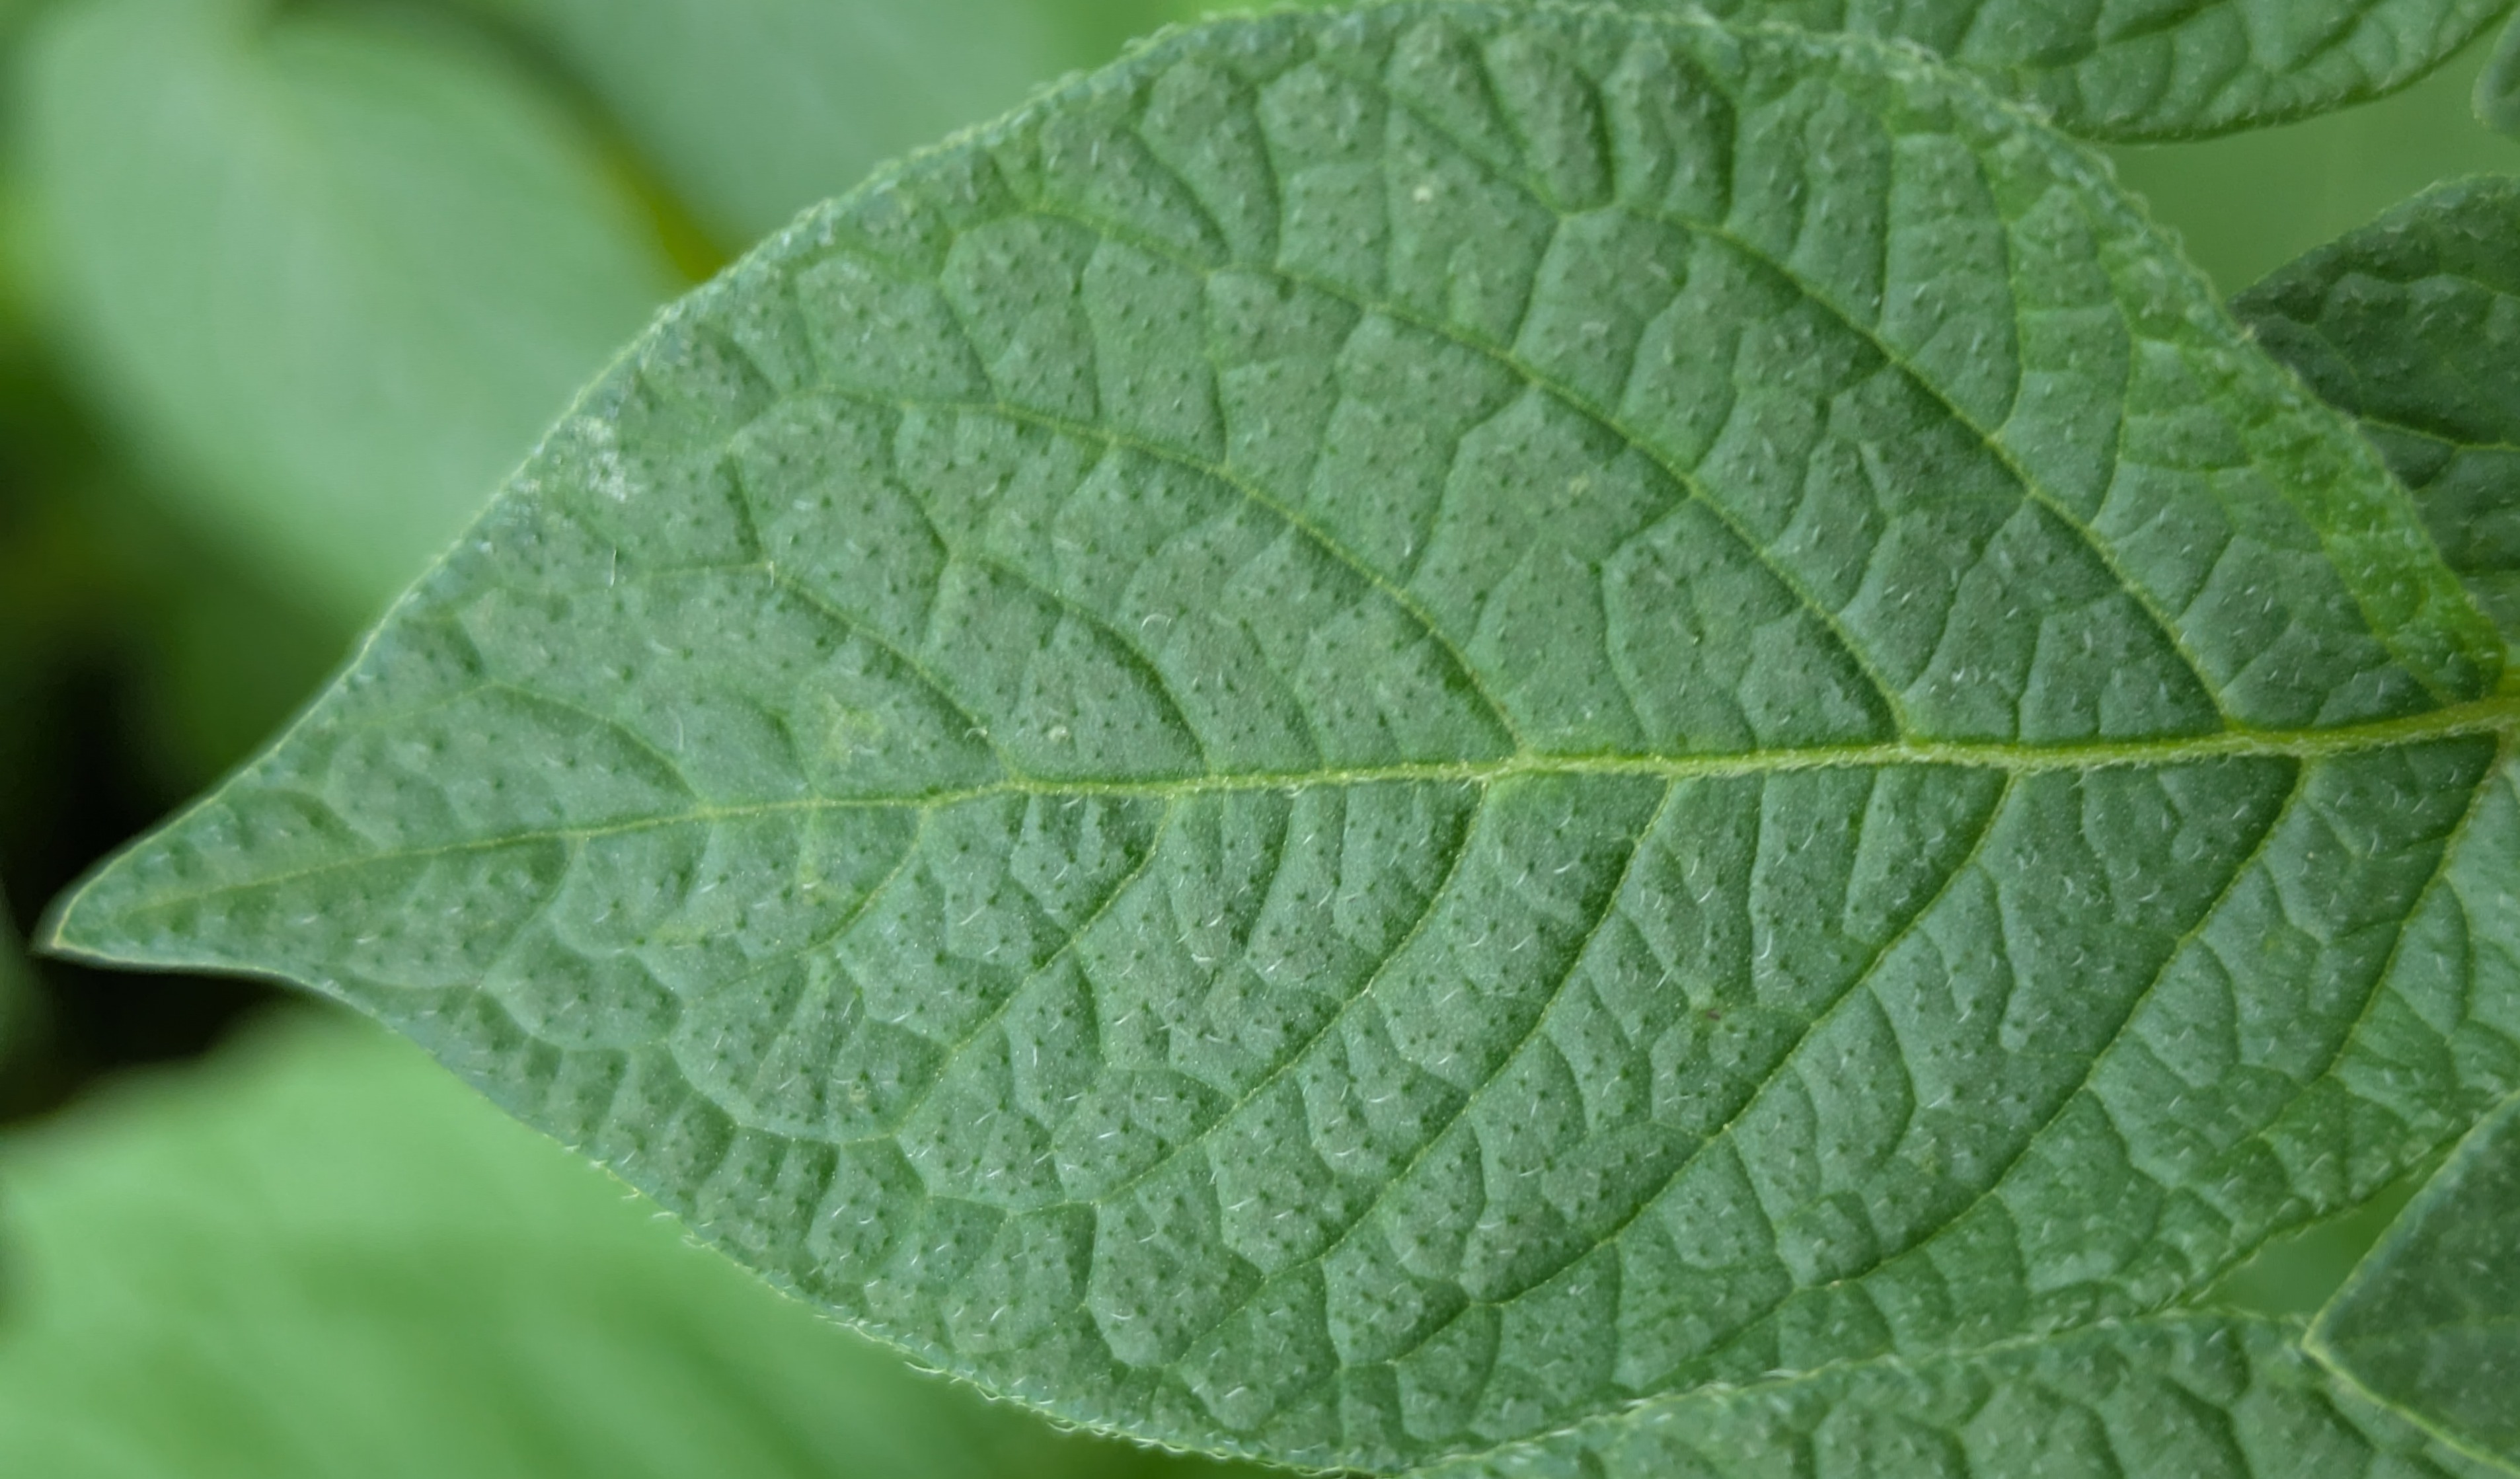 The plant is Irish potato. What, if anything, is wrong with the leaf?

healthy
